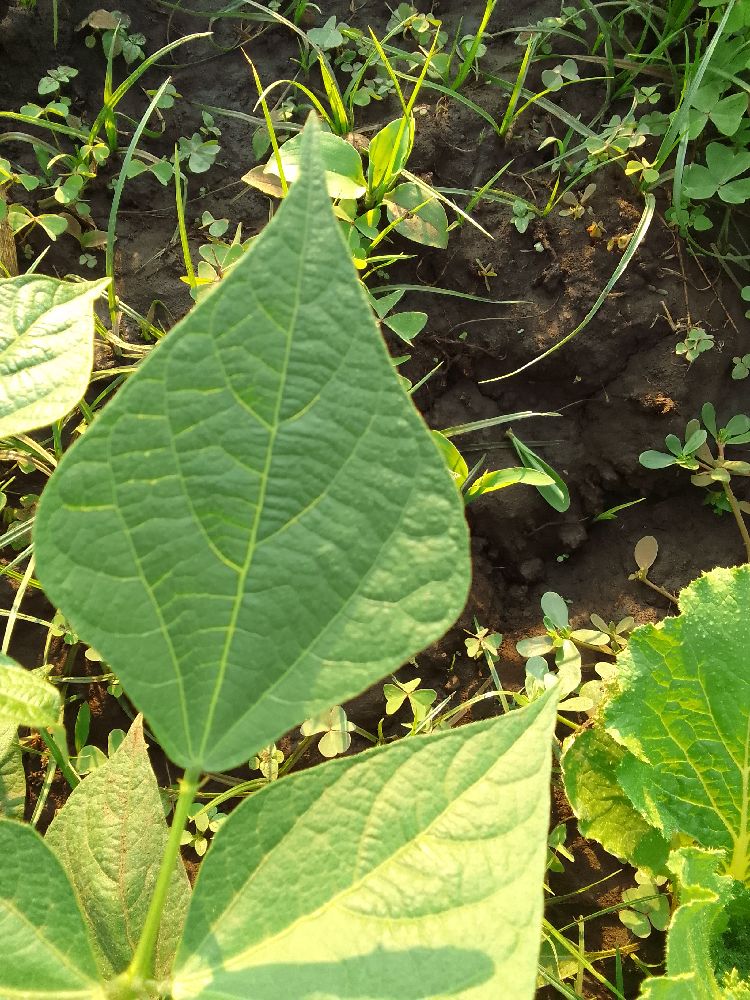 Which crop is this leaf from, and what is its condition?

common bean, healthy
